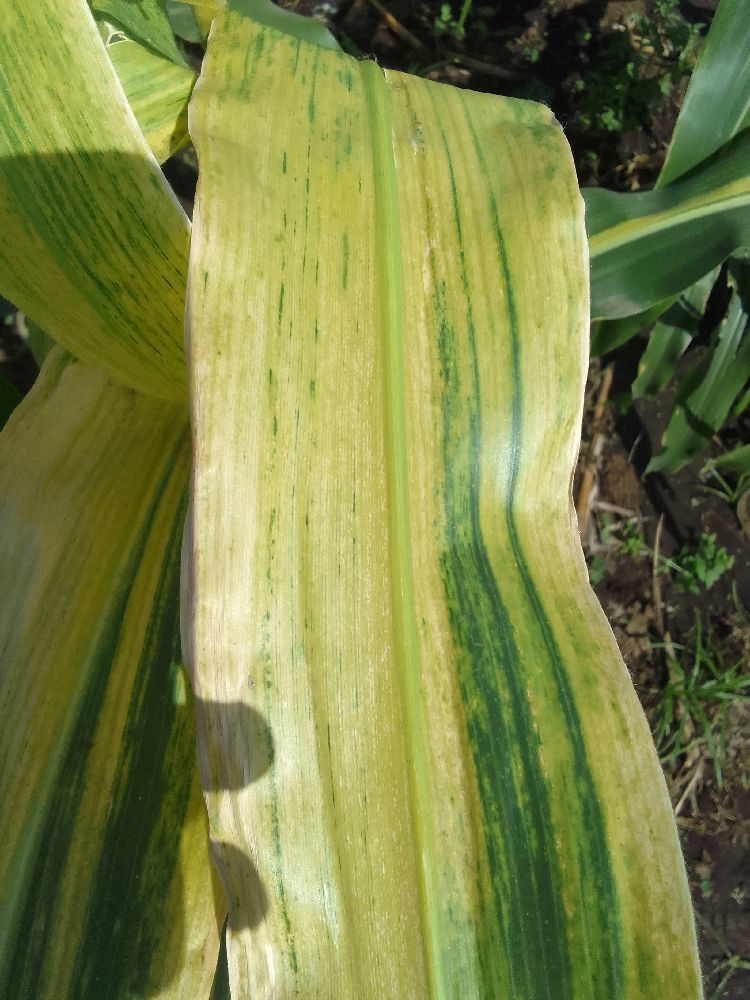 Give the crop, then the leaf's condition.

maize, maize lethal necrosis
